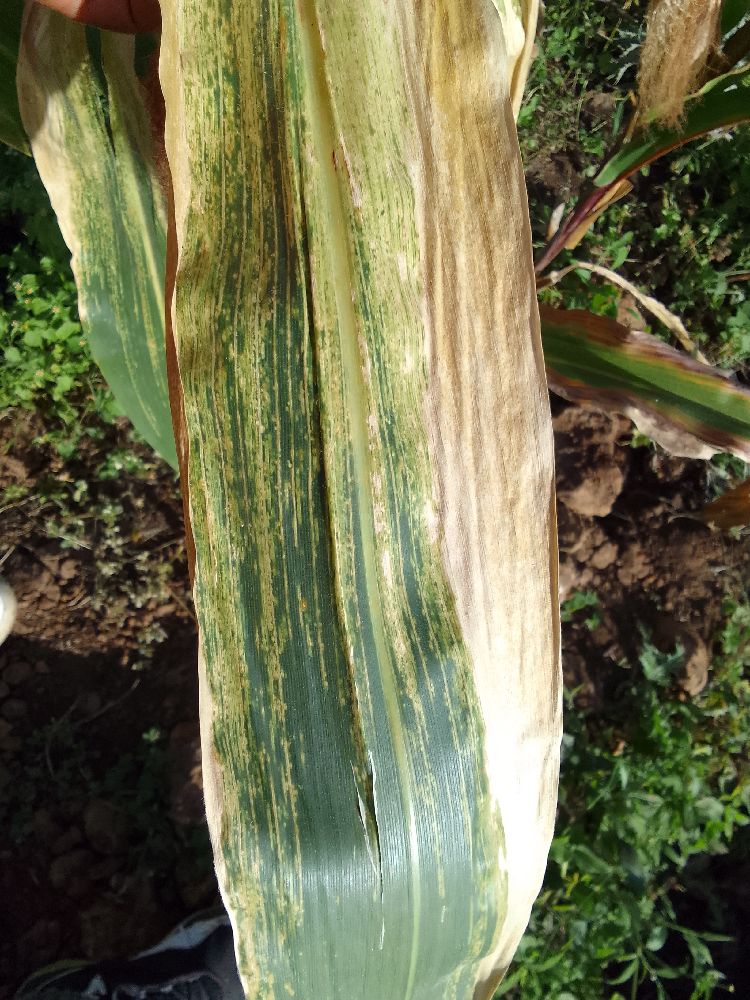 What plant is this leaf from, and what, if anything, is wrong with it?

maize, maize lethal necrosis
